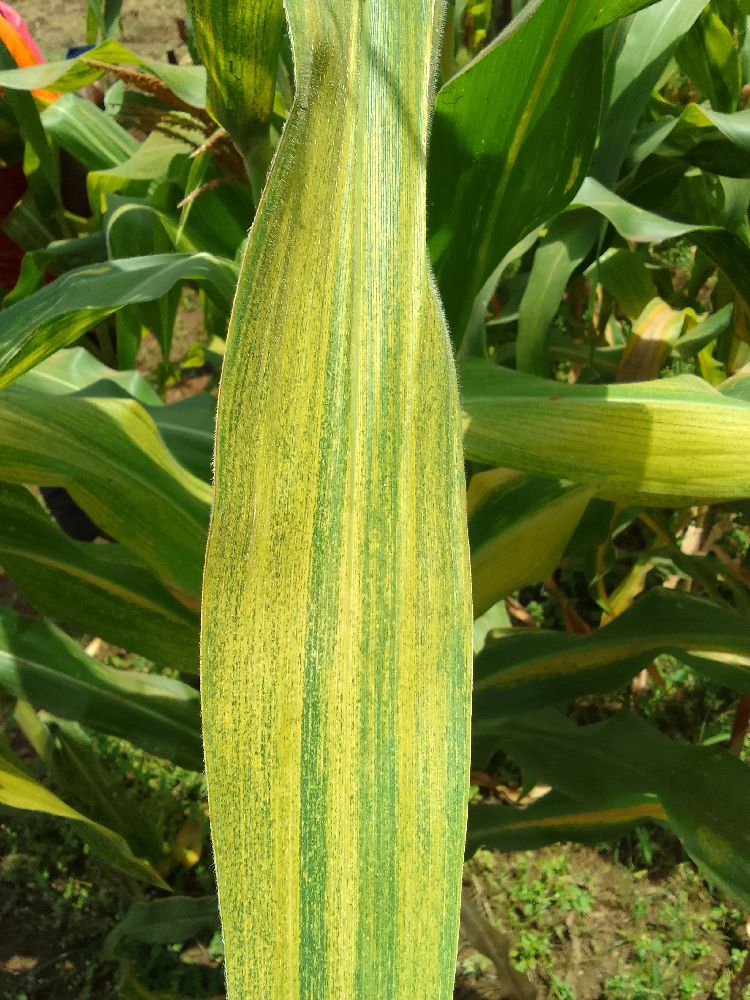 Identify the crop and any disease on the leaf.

maize, maize lethal necrosis
